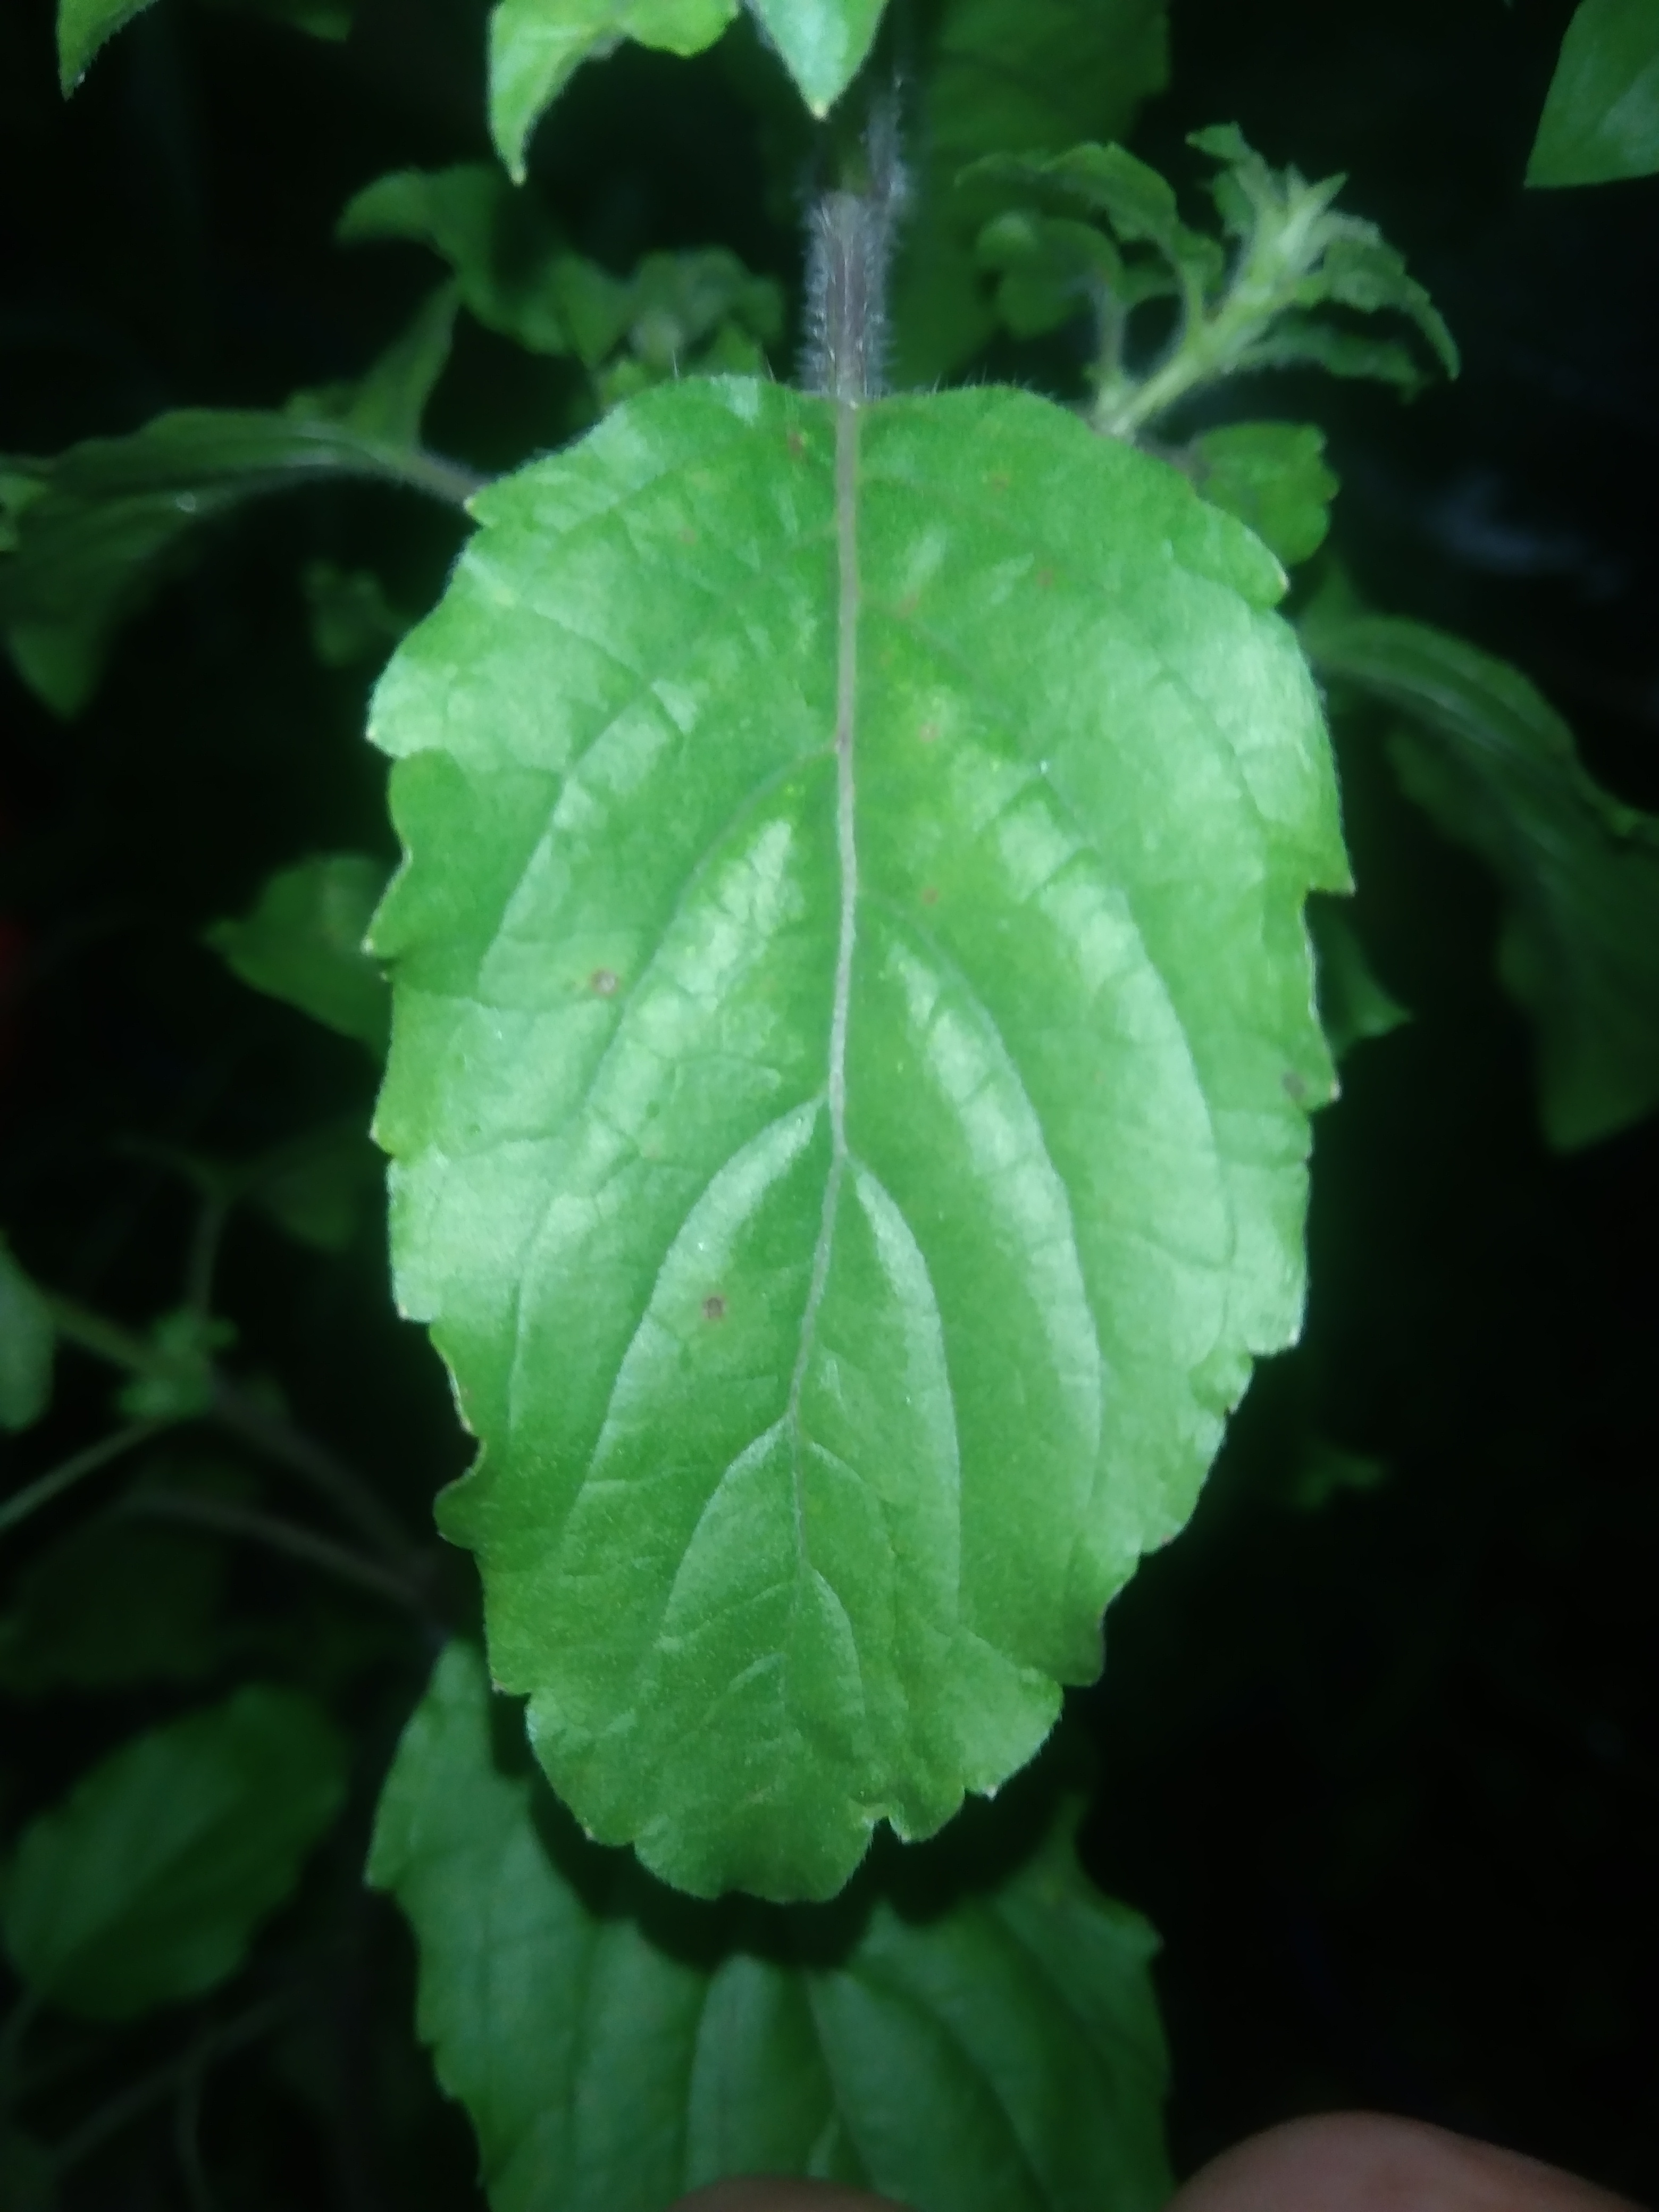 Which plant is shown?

tulshi
